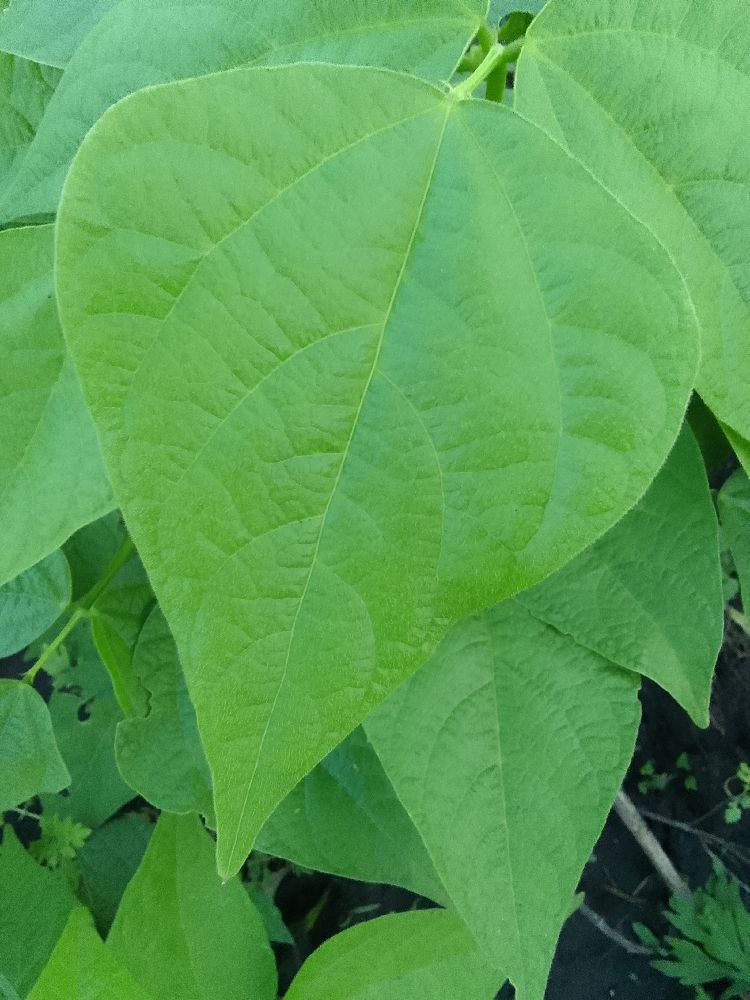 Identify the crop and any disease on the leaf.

common bean, healthy
